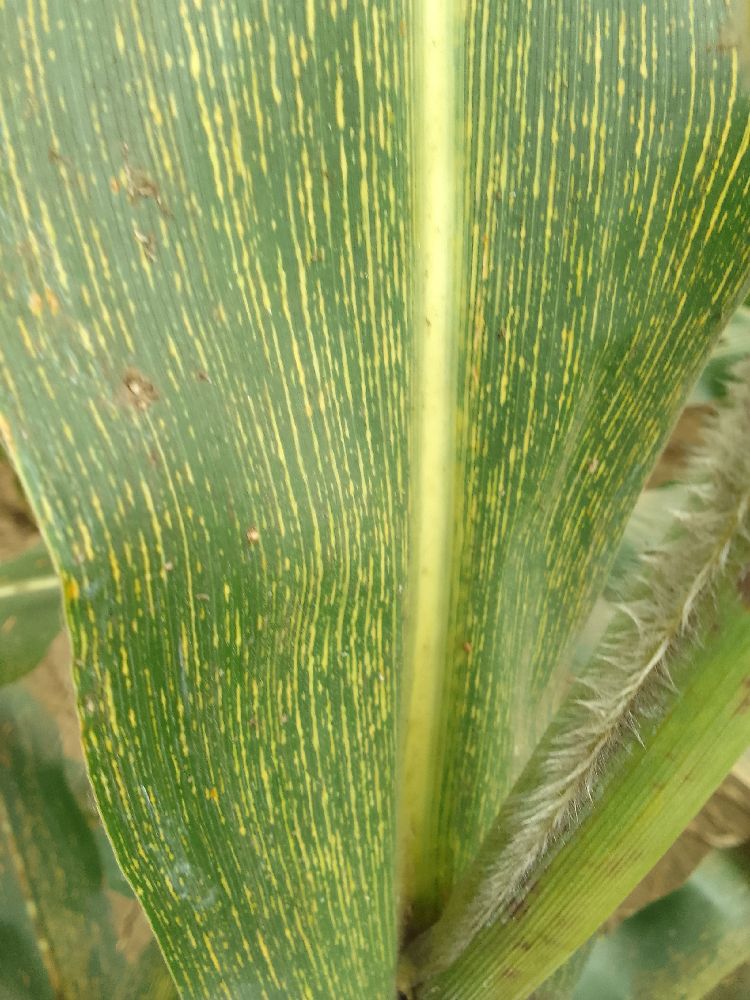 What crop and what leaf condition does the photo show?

maize, maize streak virus
